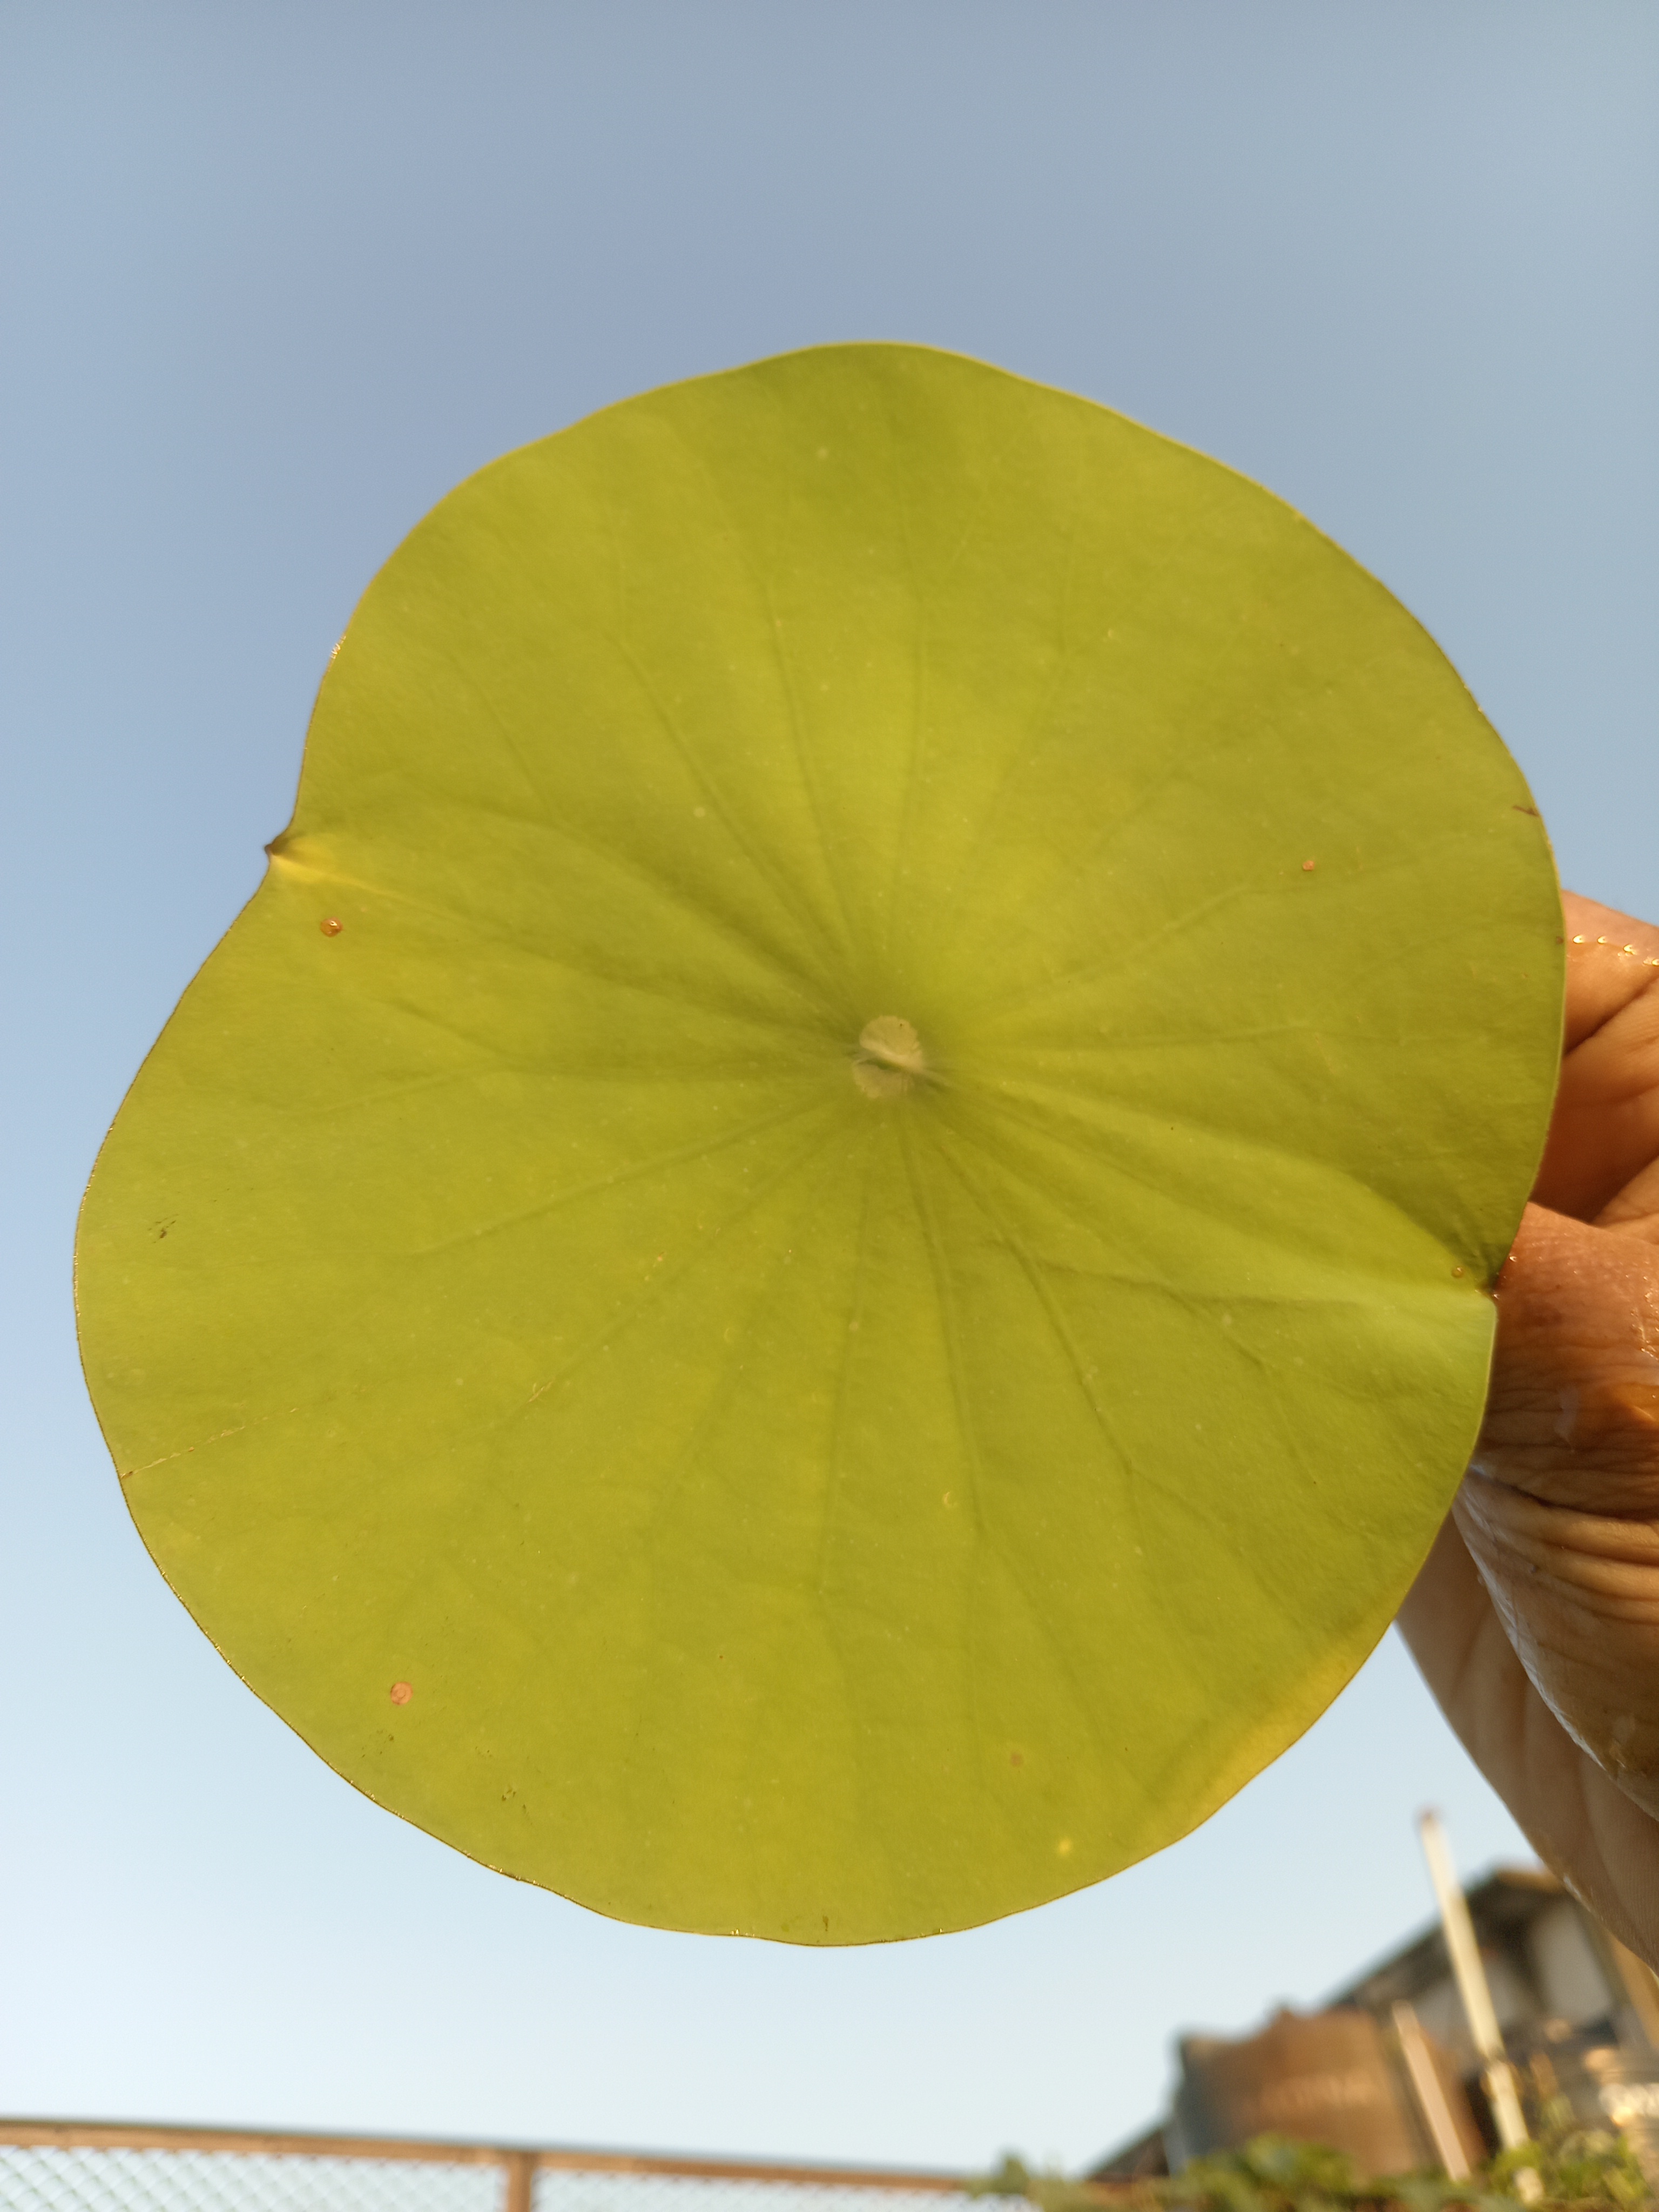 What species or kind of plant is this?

lotus
